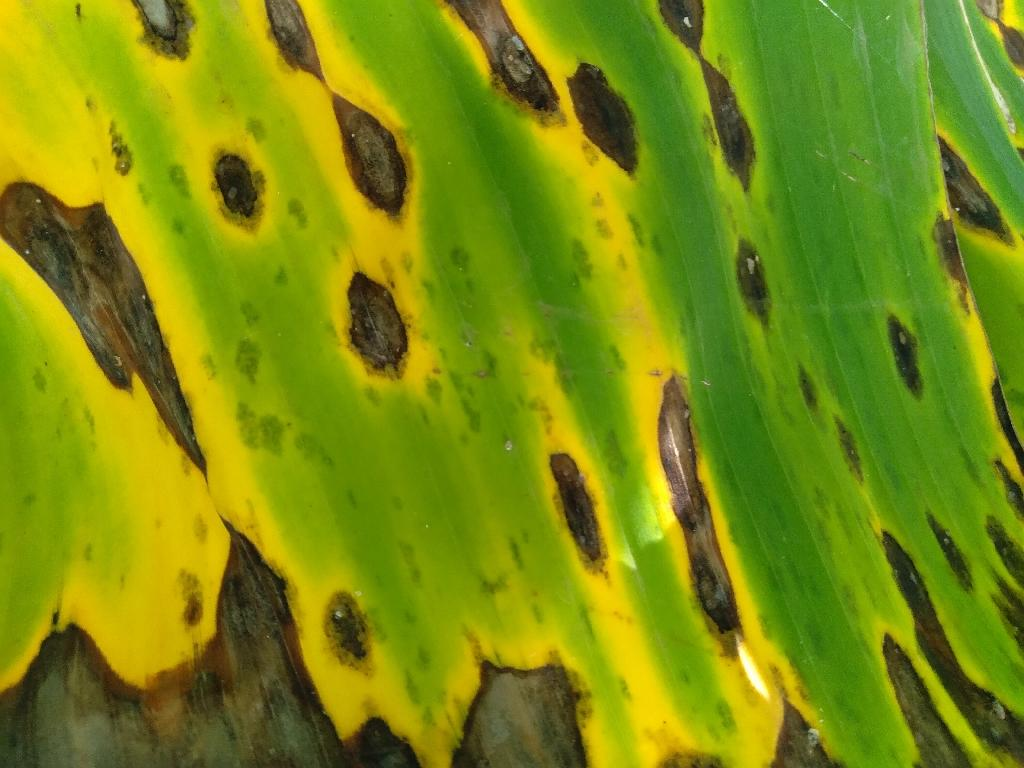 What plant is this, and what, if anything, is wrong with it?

banana, black sigatoka
